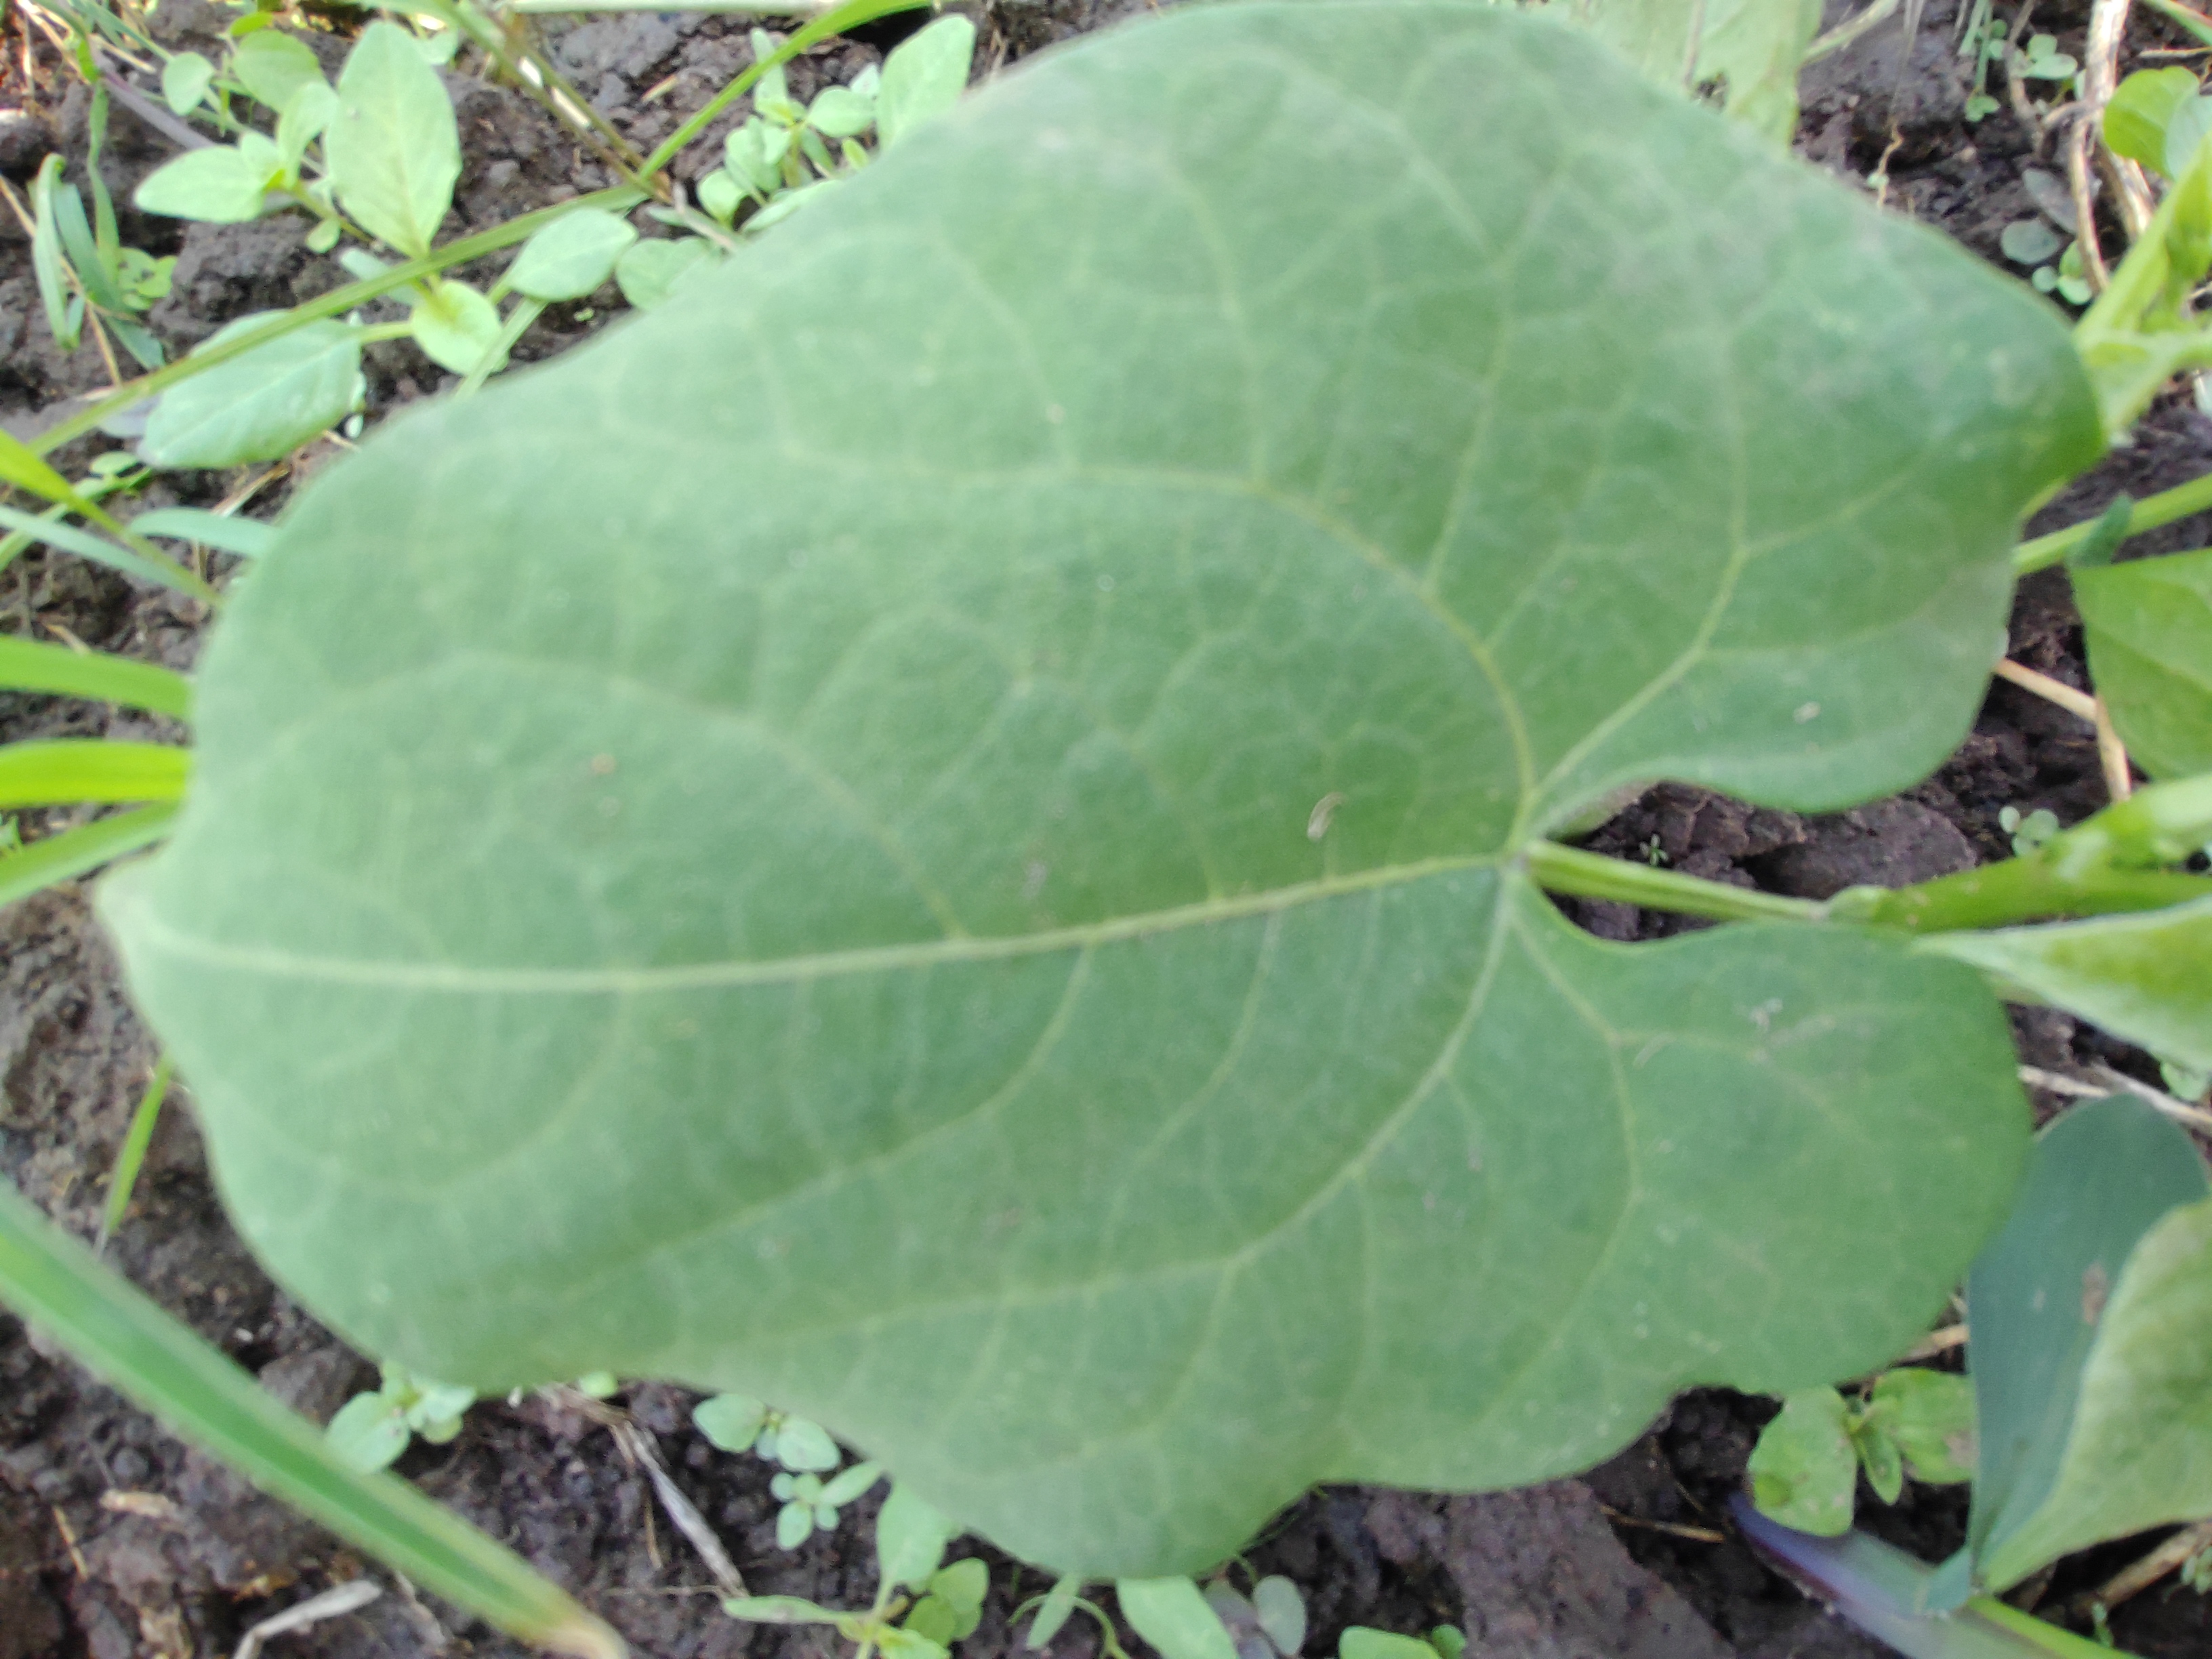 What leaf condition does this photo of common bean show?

healthy
